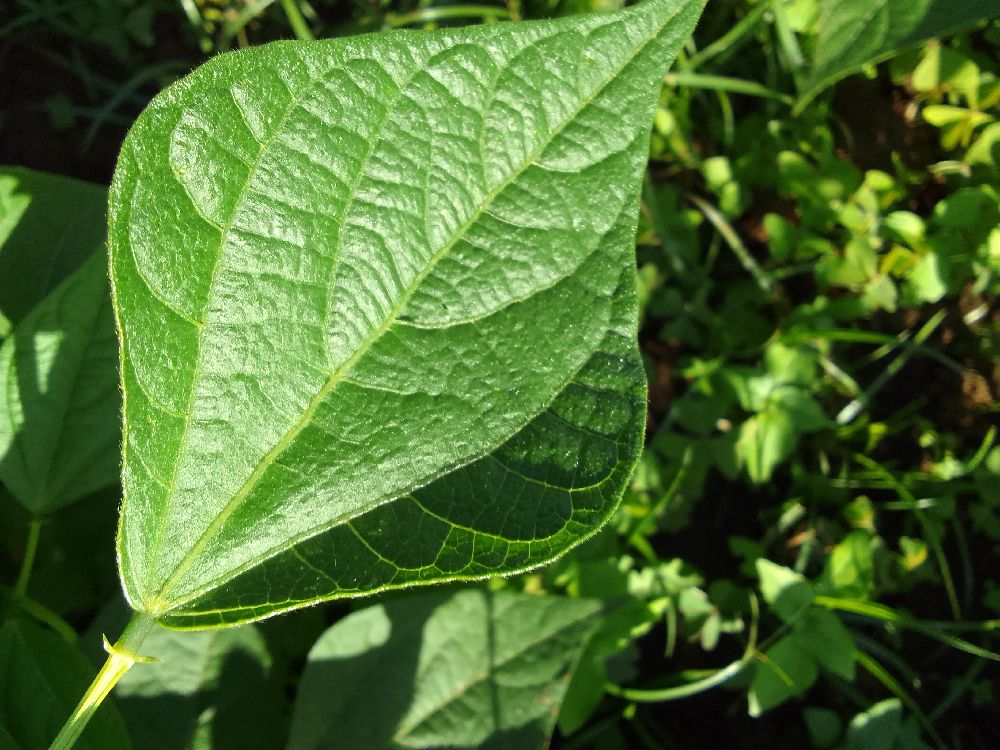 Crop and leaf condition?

common bean, healthy
